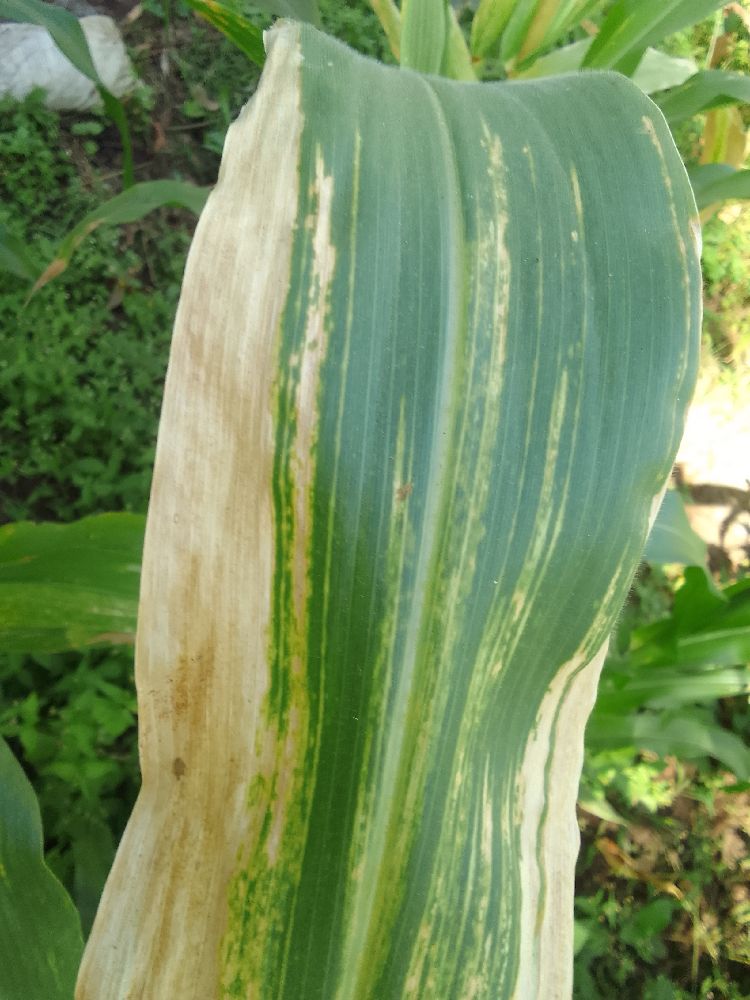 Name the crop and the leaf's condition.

maize, maize lethal necrosis
